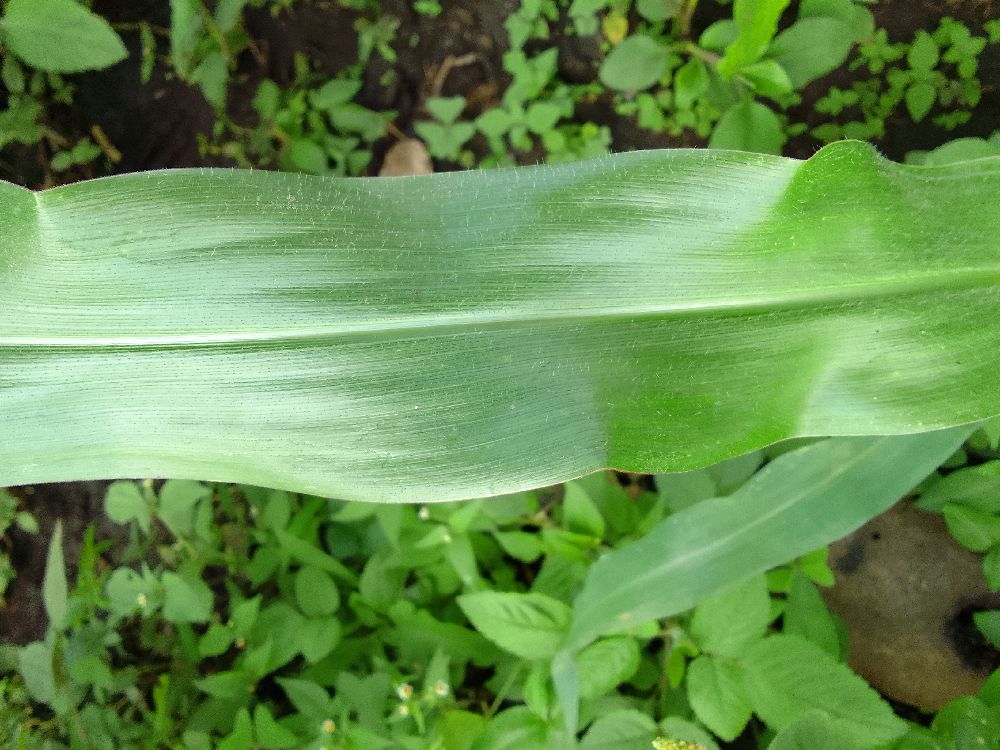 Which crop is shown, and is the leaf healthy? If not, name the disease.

maize, healthy
